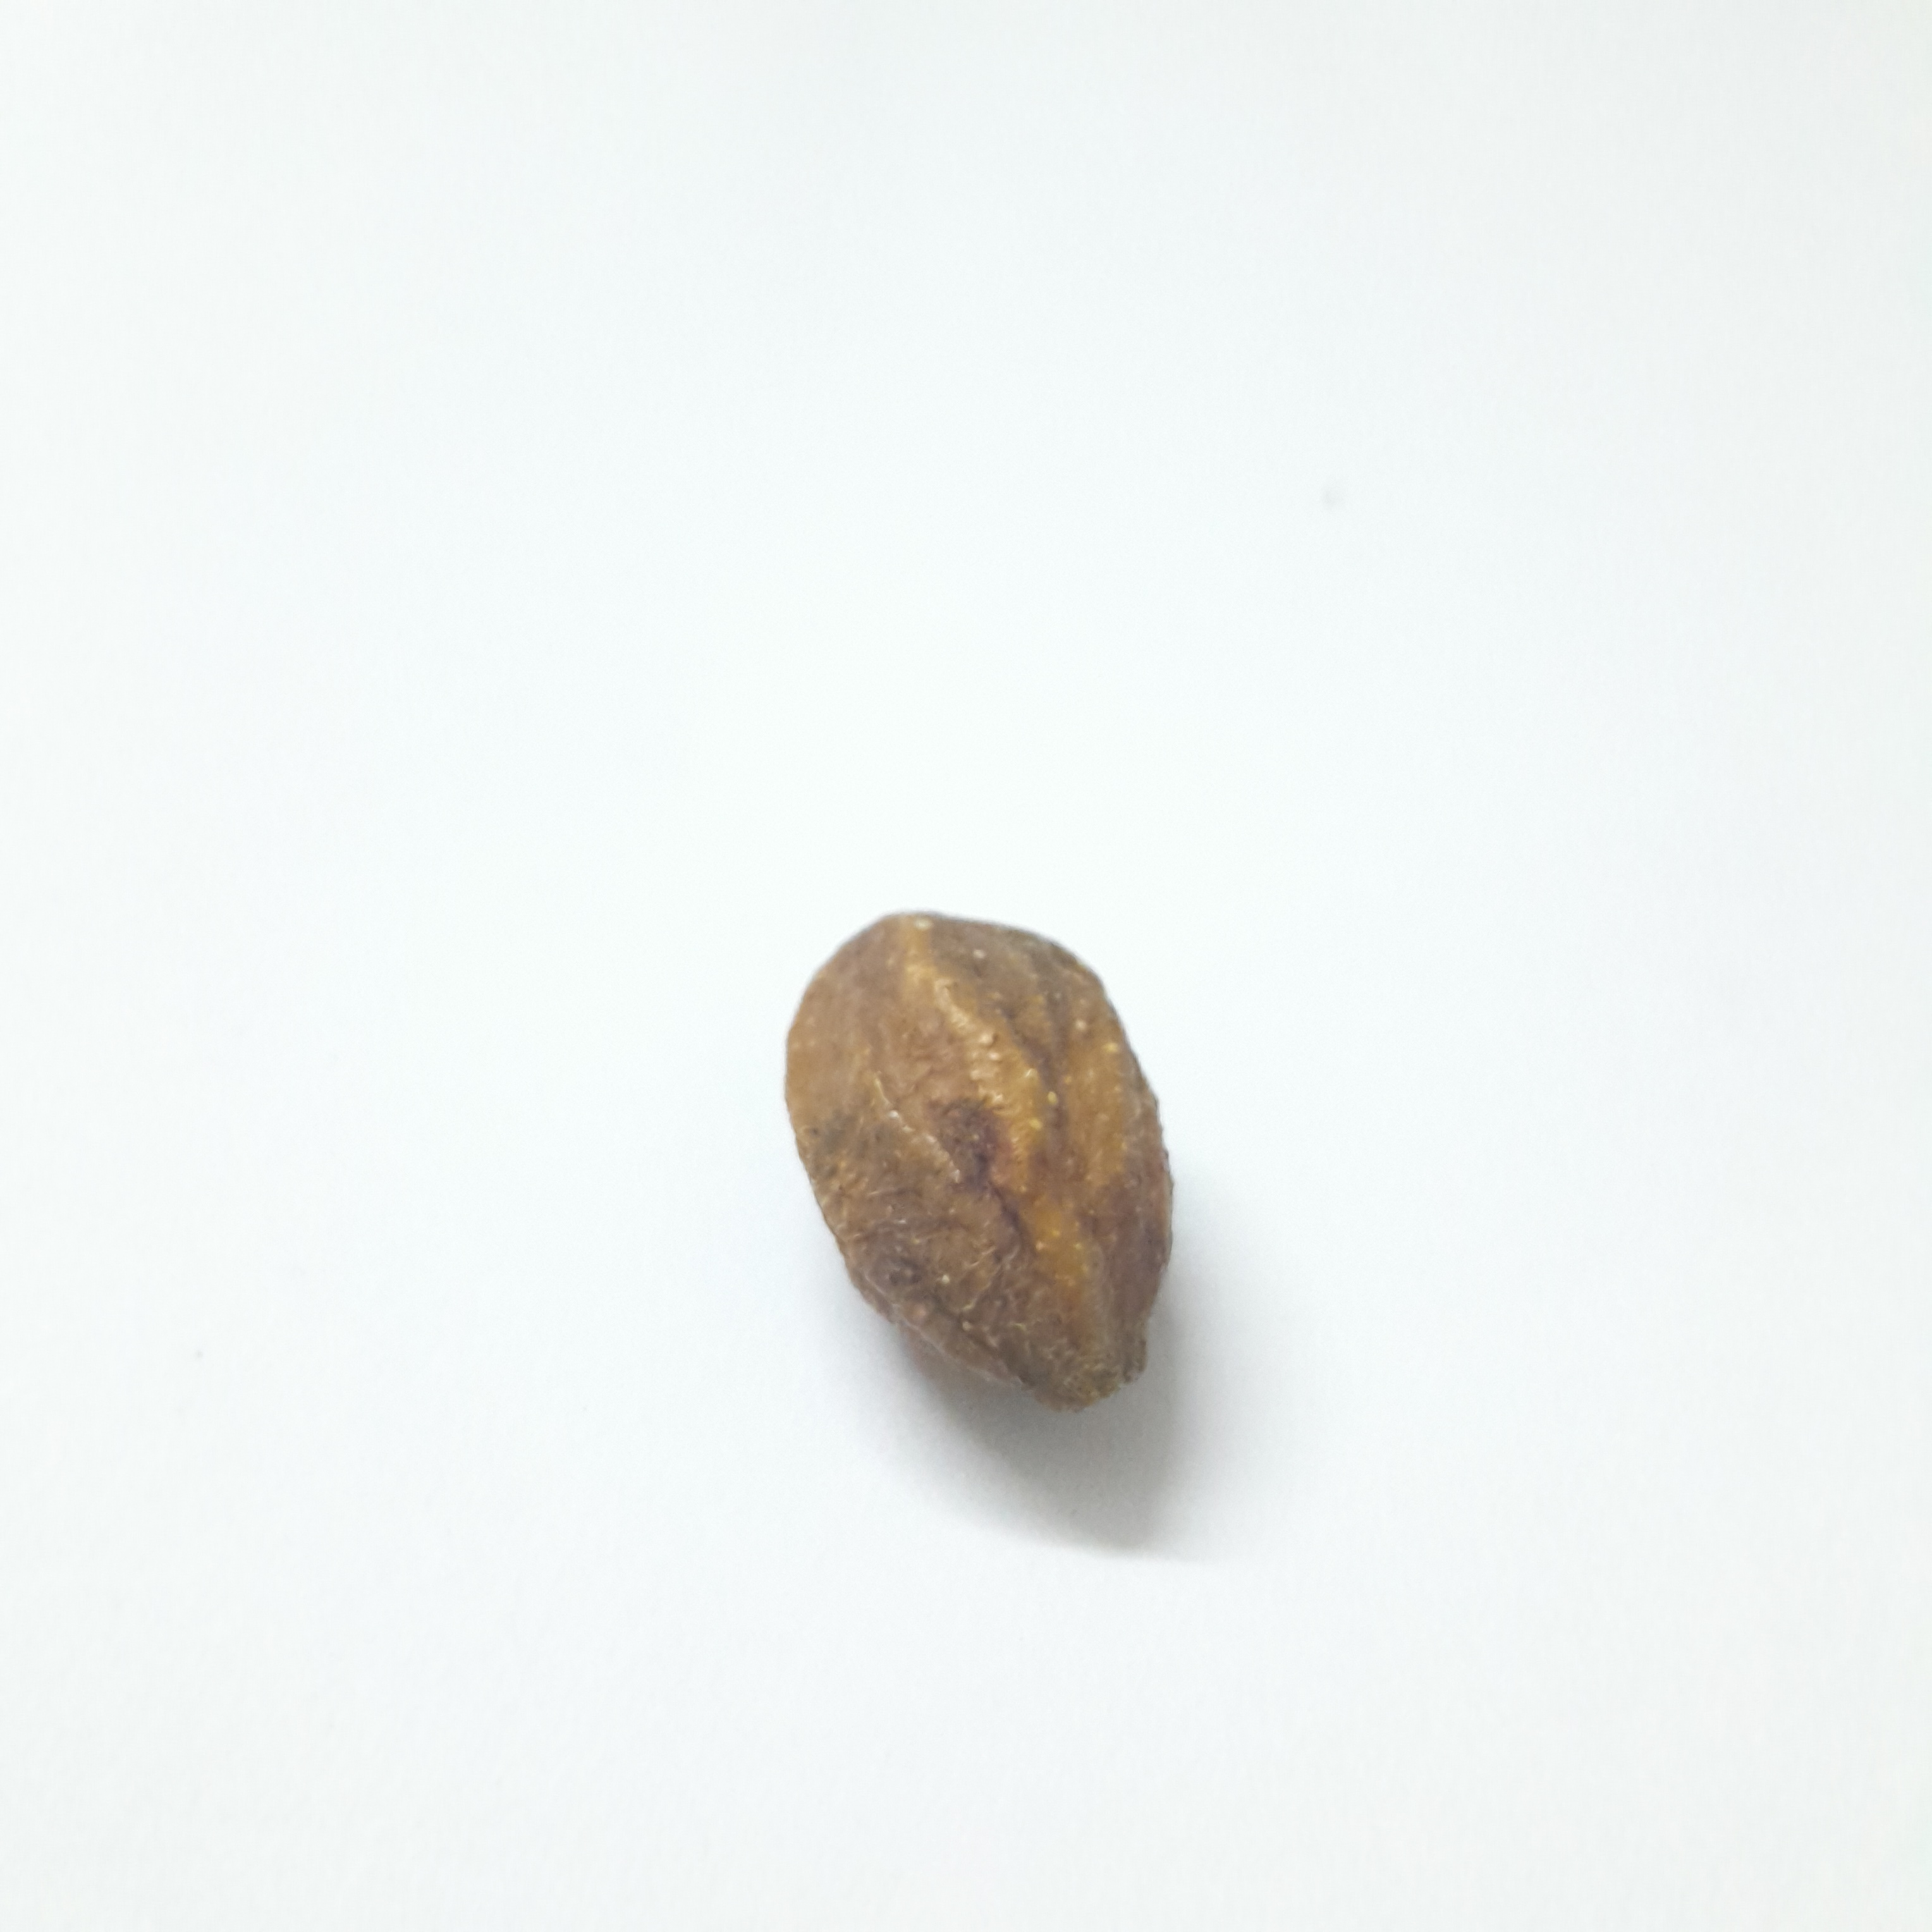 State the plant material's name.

hirdaa
